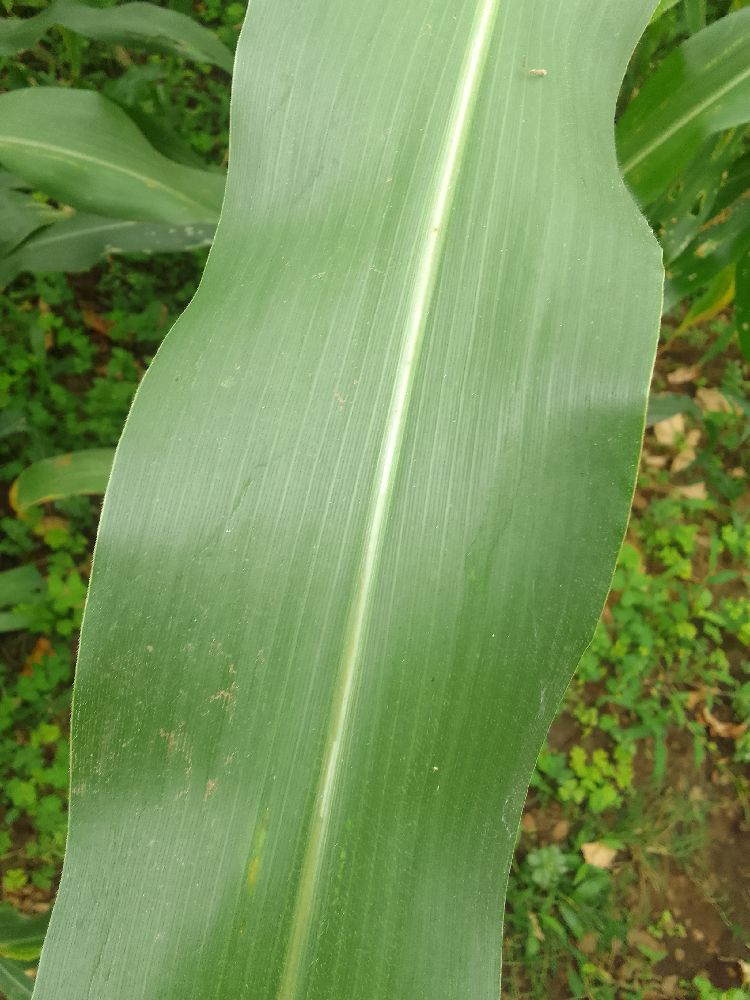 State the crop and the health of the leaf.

maize, healthy
